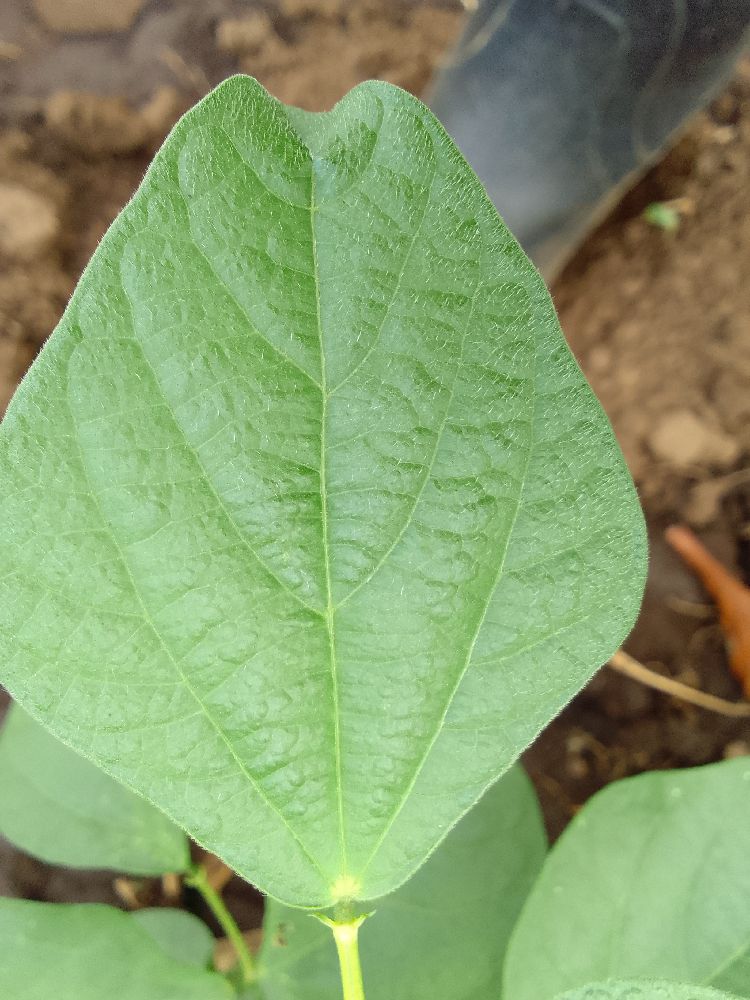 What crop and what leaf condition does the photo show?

common bean, healthy
